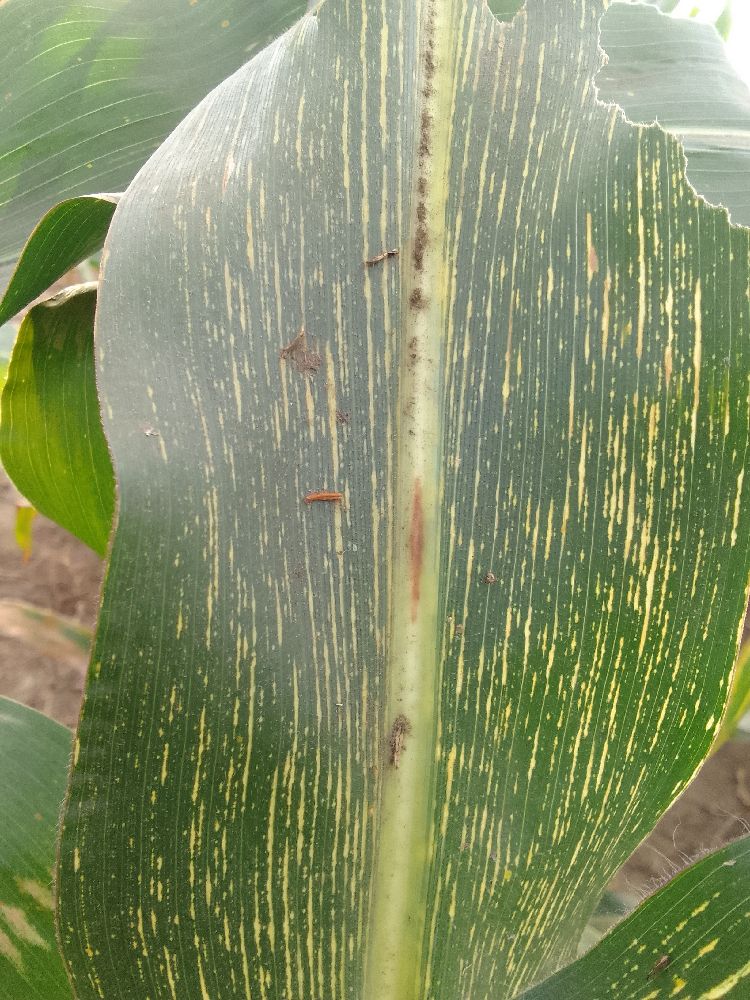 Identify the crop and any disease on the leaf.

maize, maize streak virus
